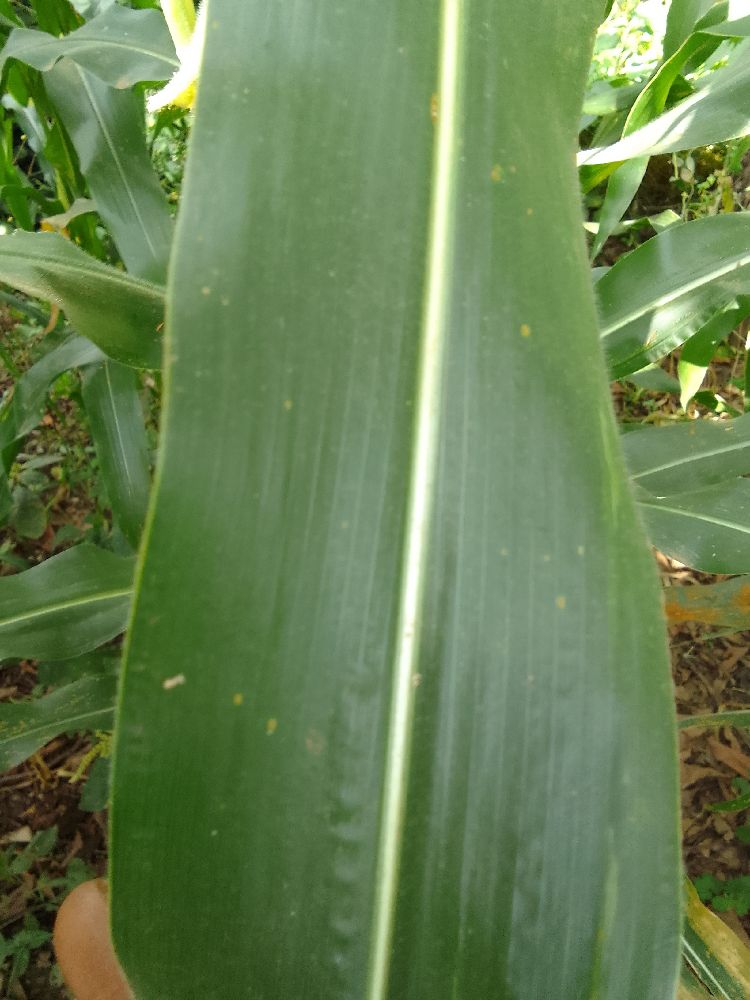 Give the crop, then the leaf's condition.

maize, maize streak virus
